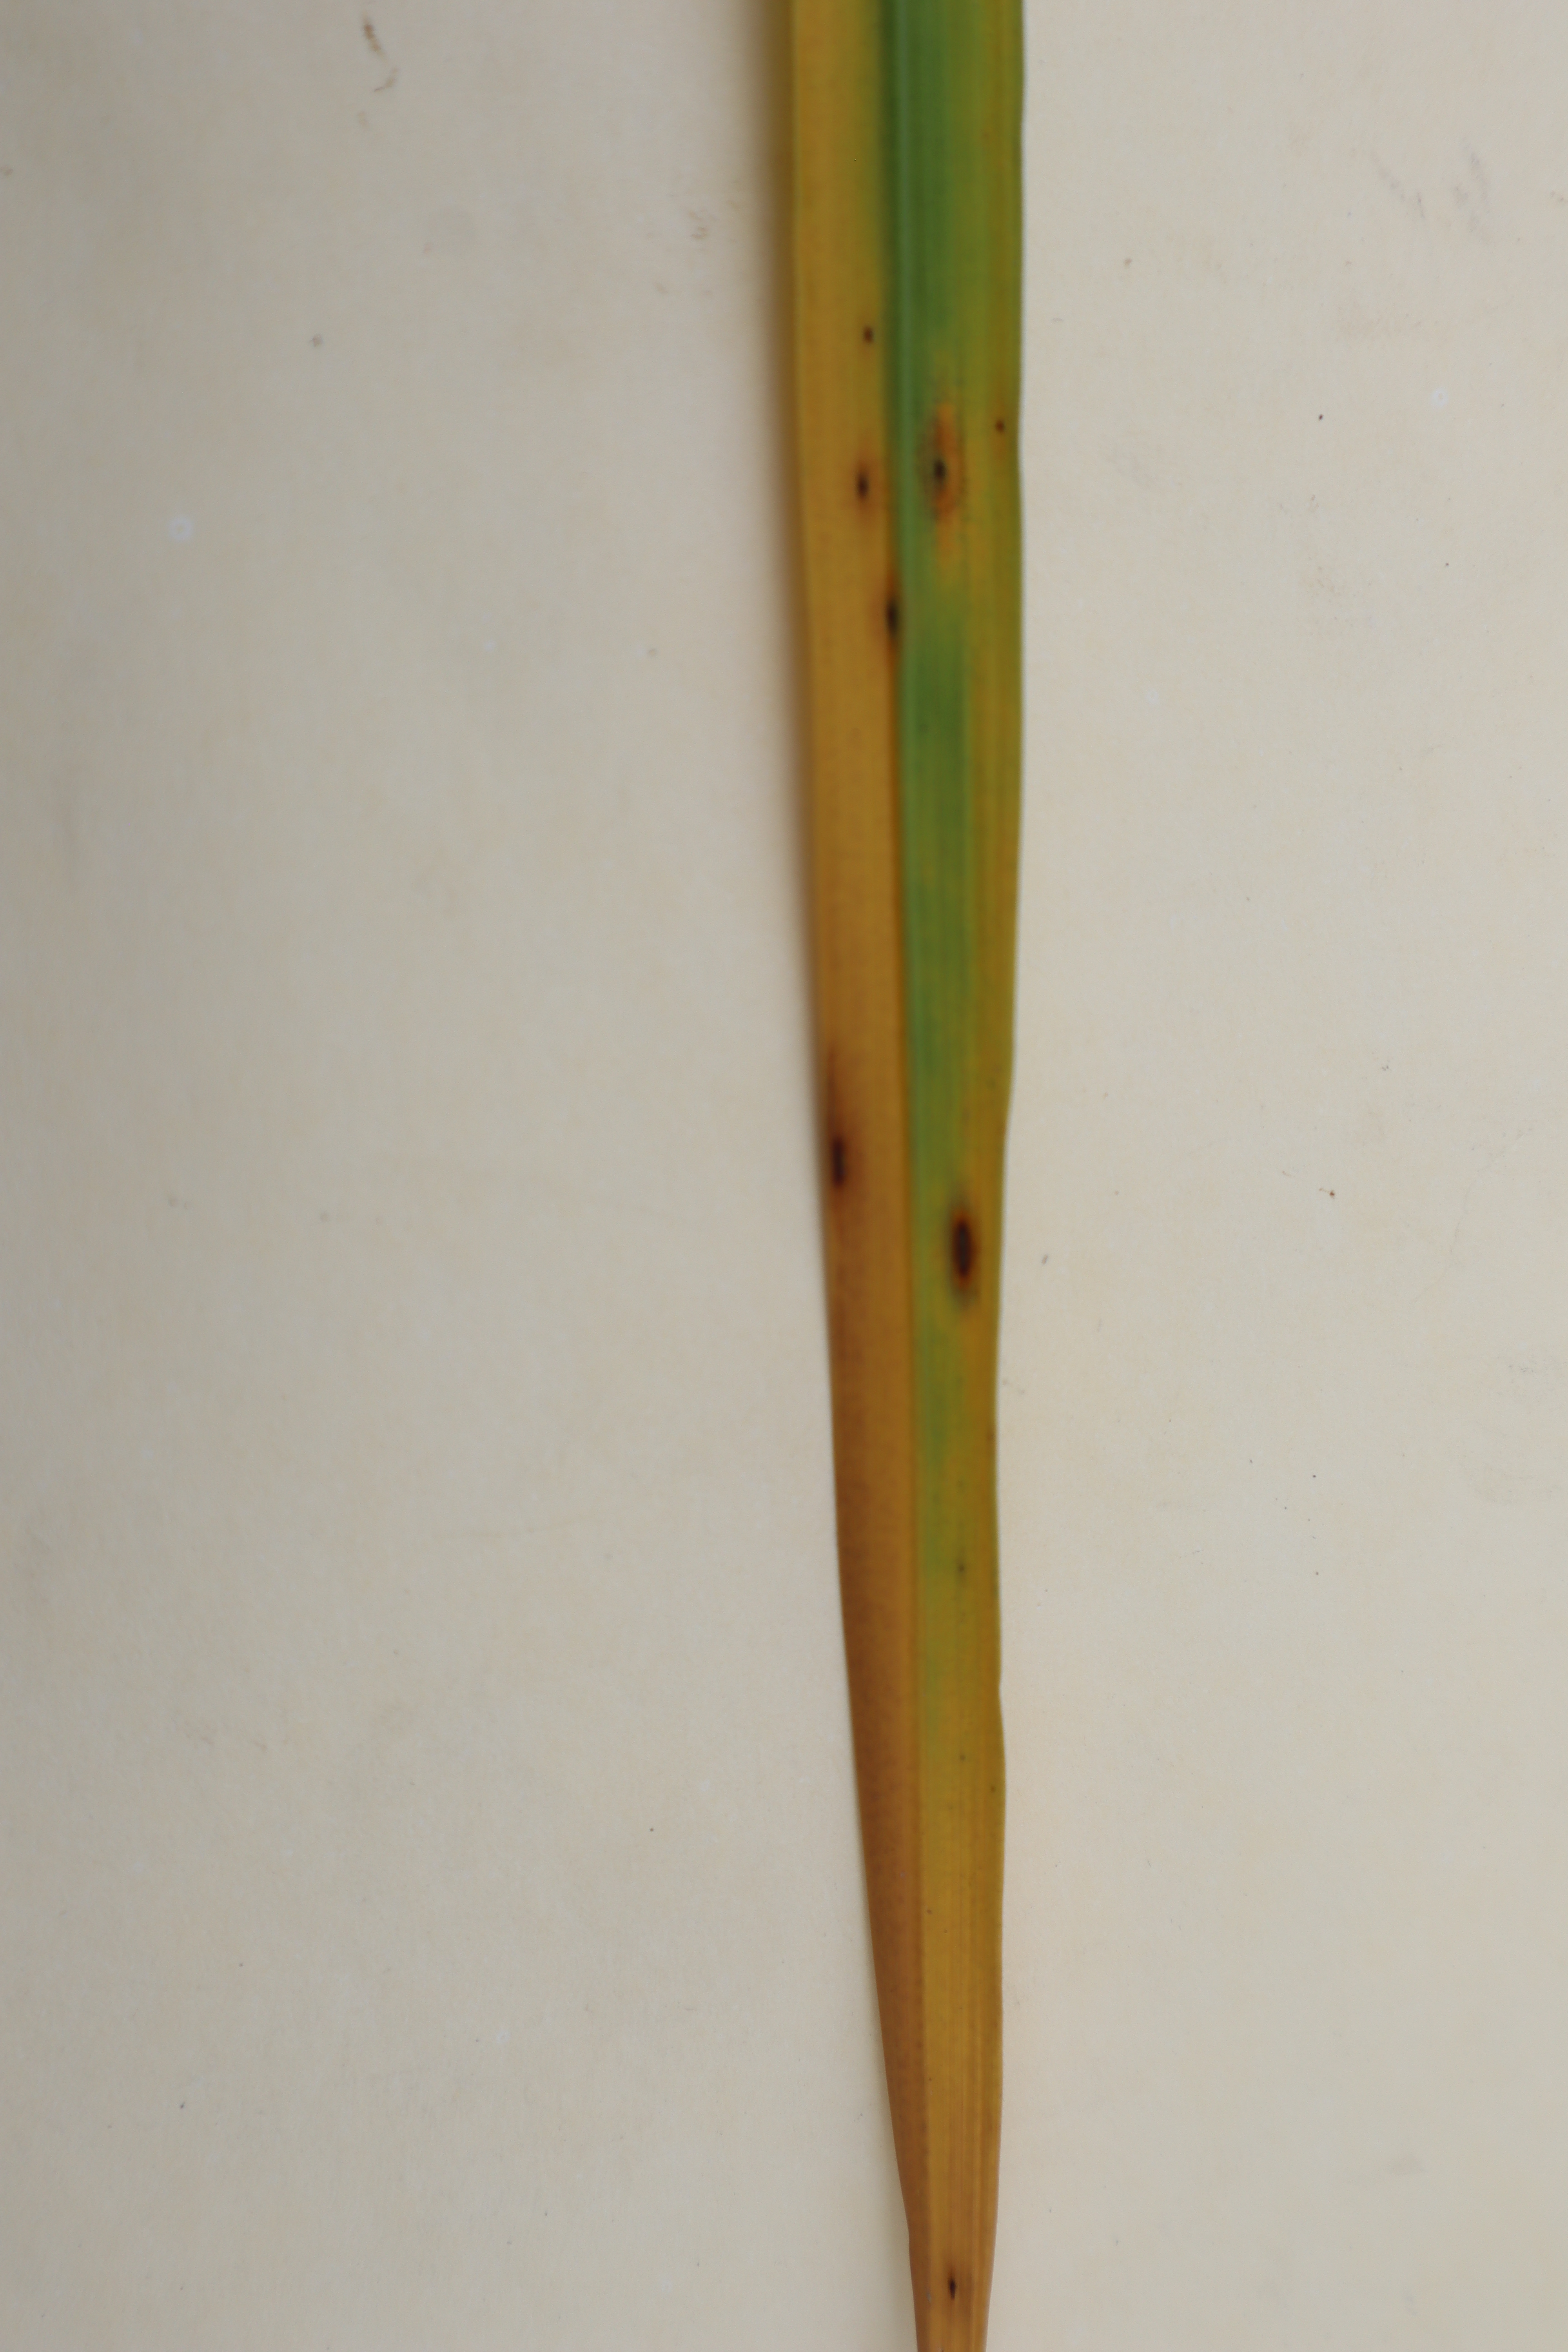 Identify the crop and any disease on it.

rice, tungro virus disease
